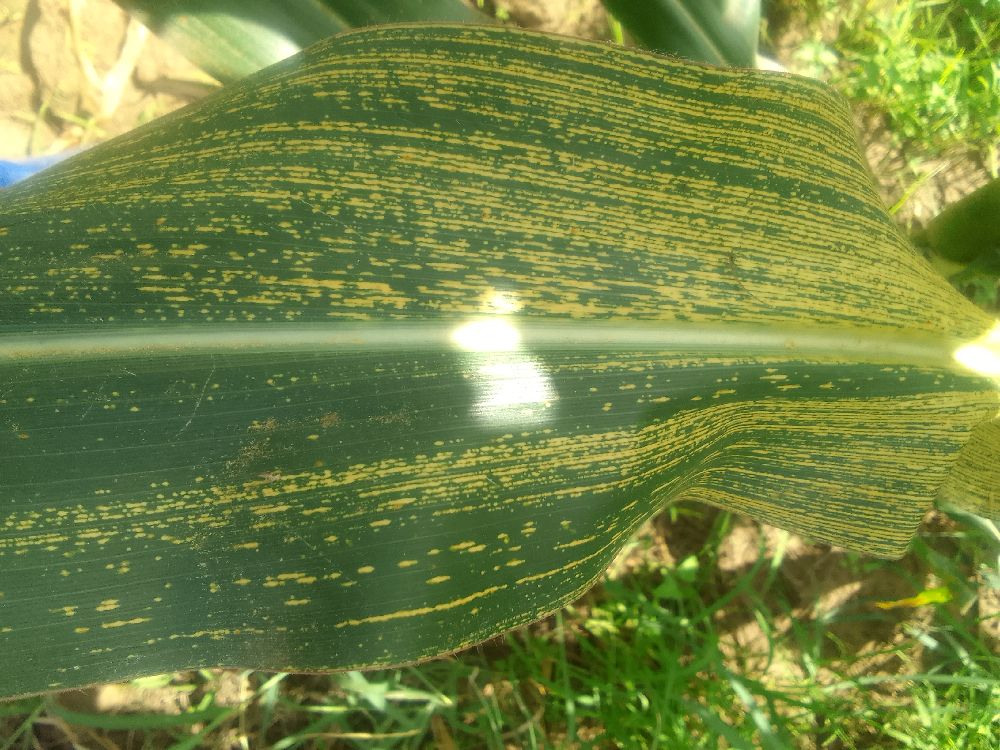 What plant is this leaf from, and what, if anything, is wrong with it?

maize, maize streak virus
